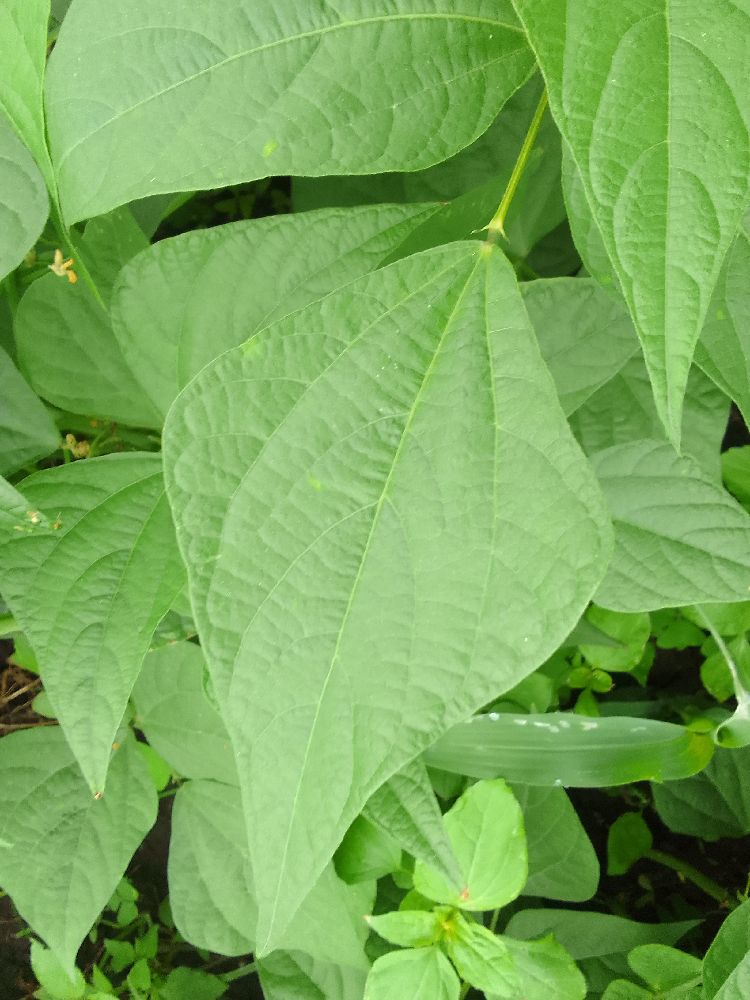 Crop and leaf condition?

common bean, healthy
